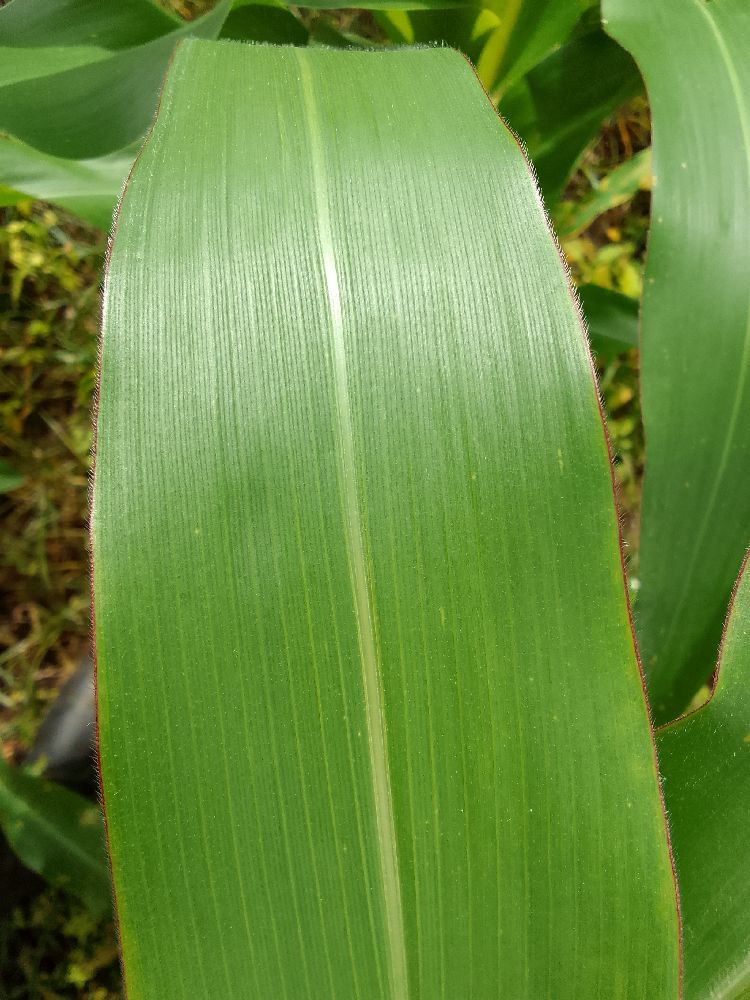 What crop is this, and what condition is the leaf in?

maize, healthy
